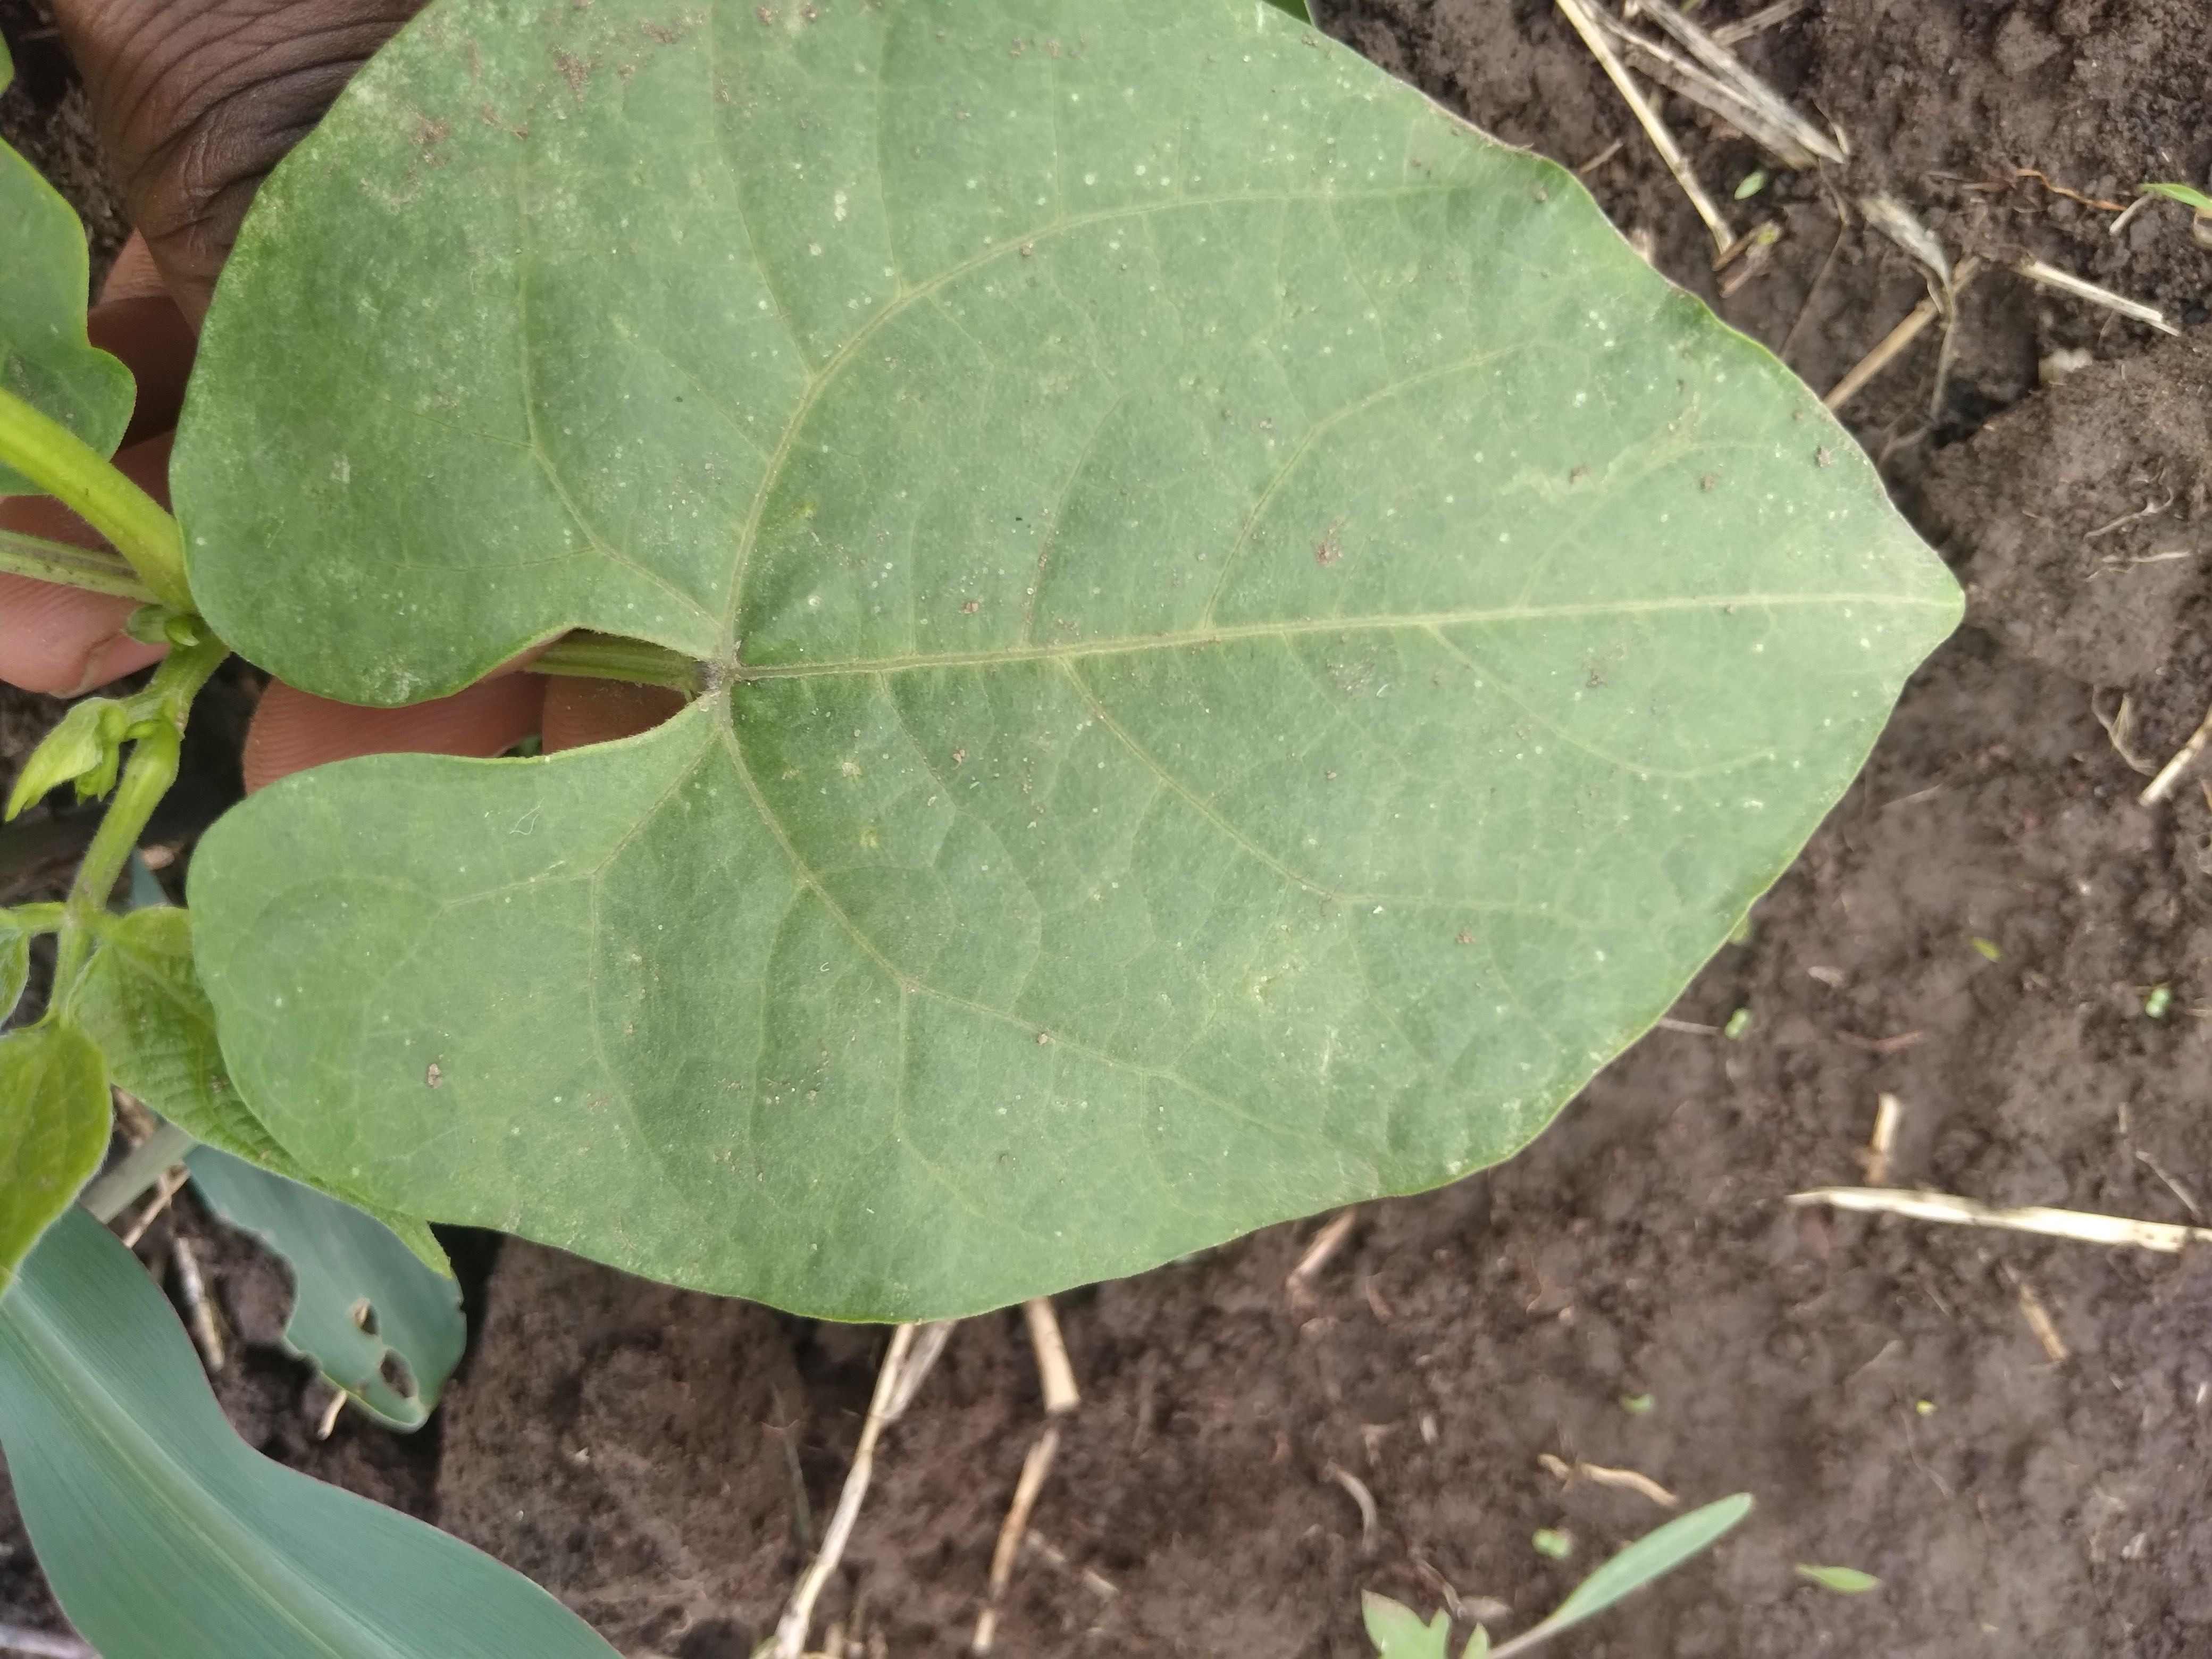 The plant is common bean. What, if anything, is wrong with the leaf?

healthy
